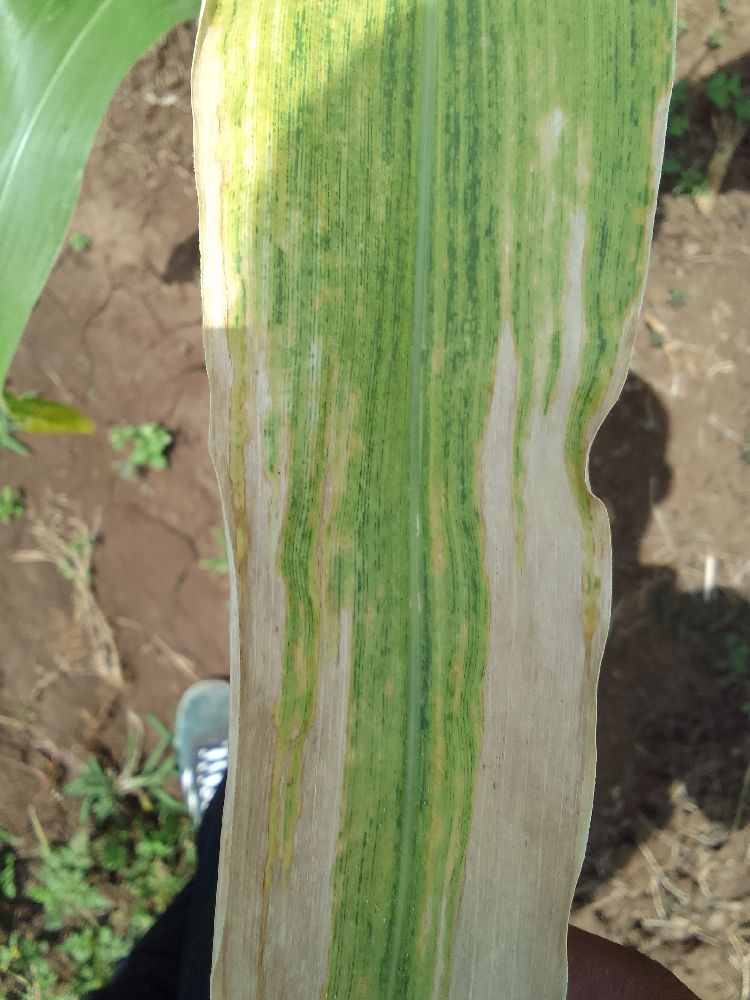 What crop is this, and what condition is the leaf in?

maize, maize lethal necrosis
